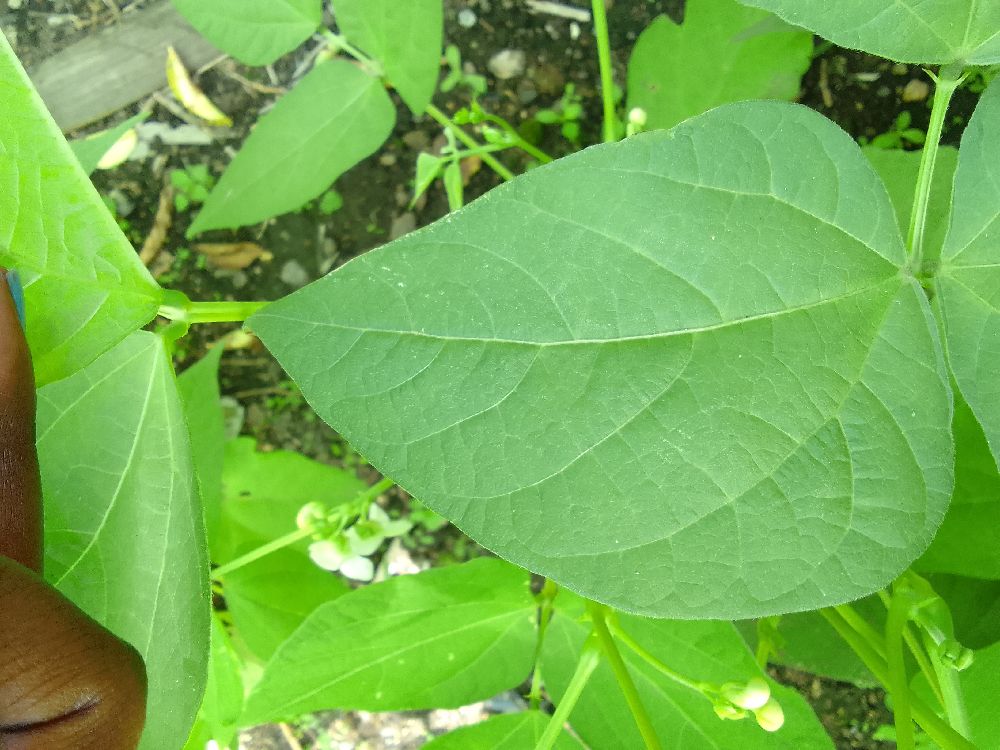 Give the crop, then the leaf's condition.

common bean, healthy
